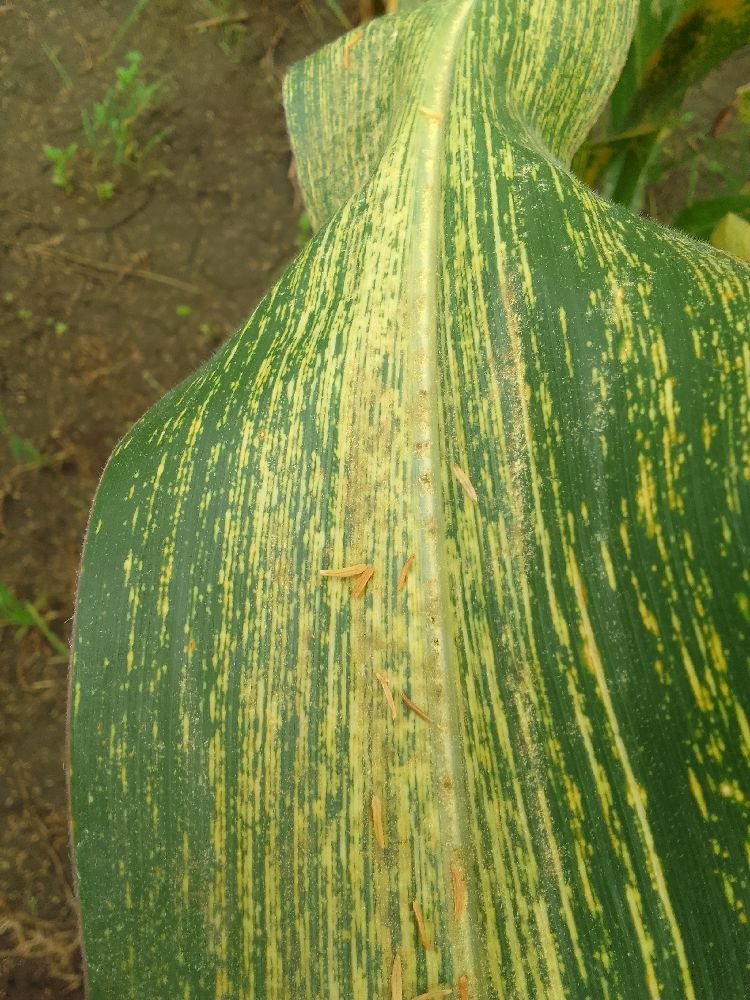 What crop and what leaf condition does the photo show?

maize, maize streak virus
